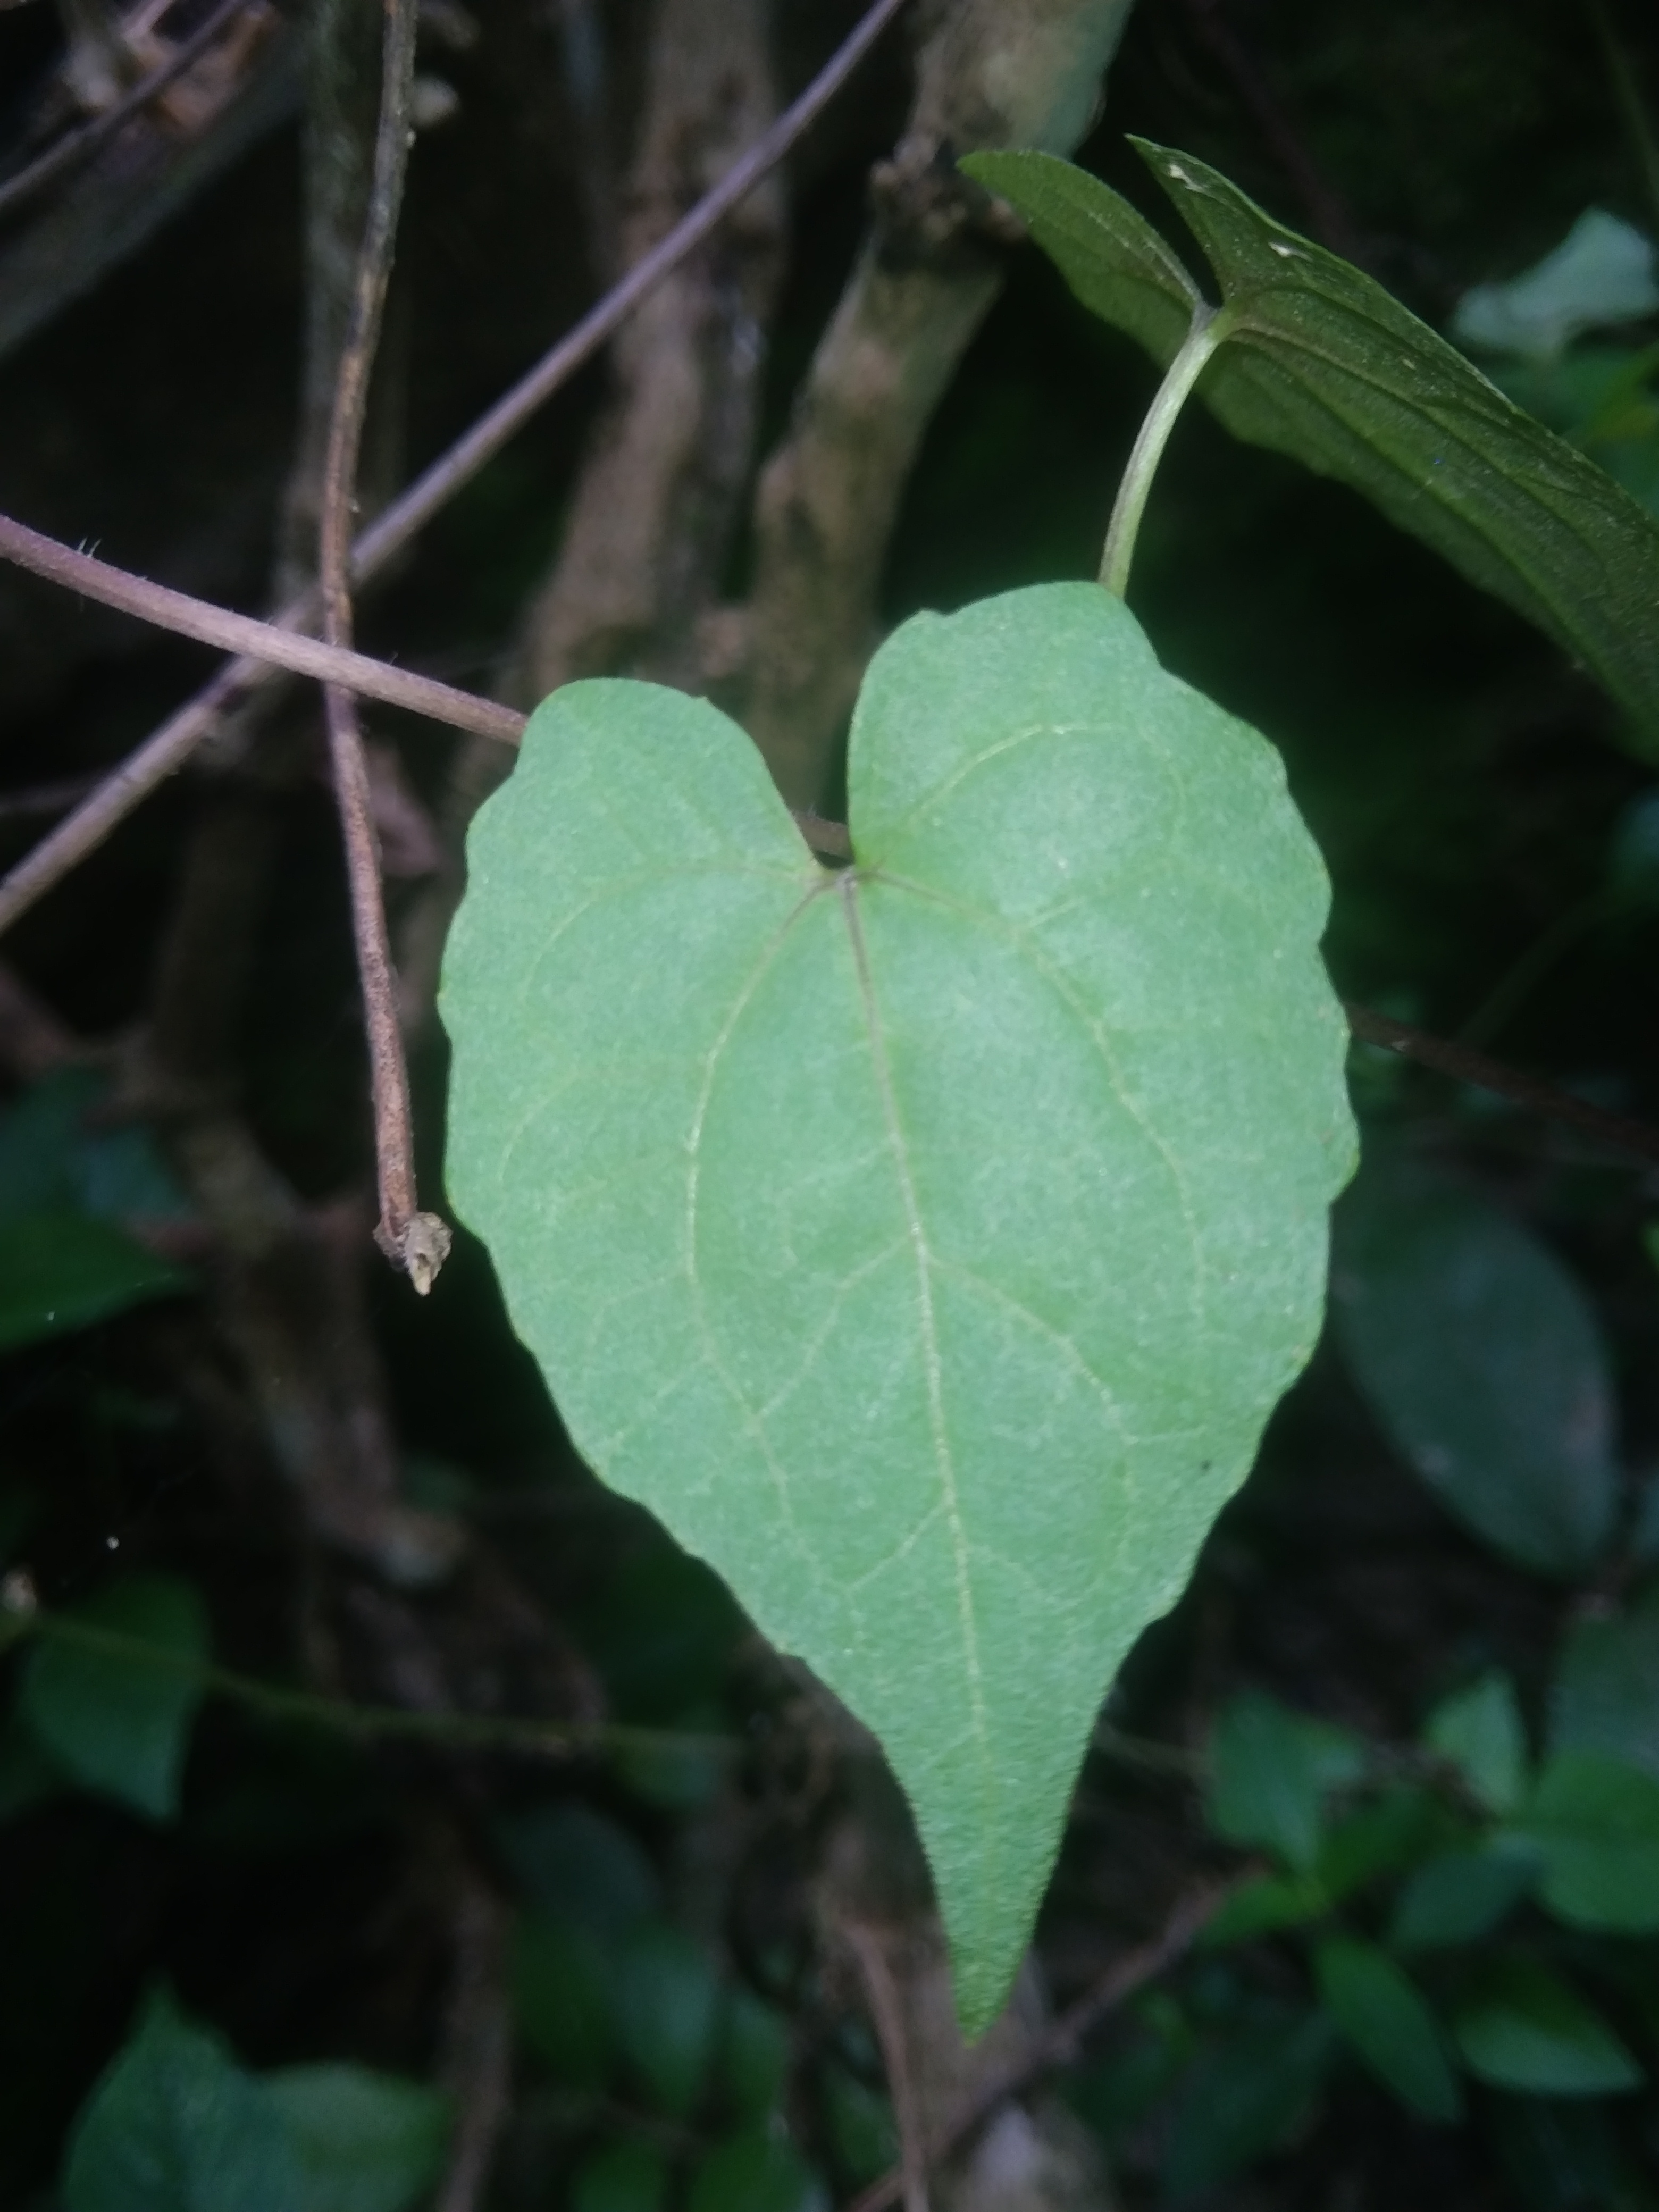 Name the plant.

bitter vine
